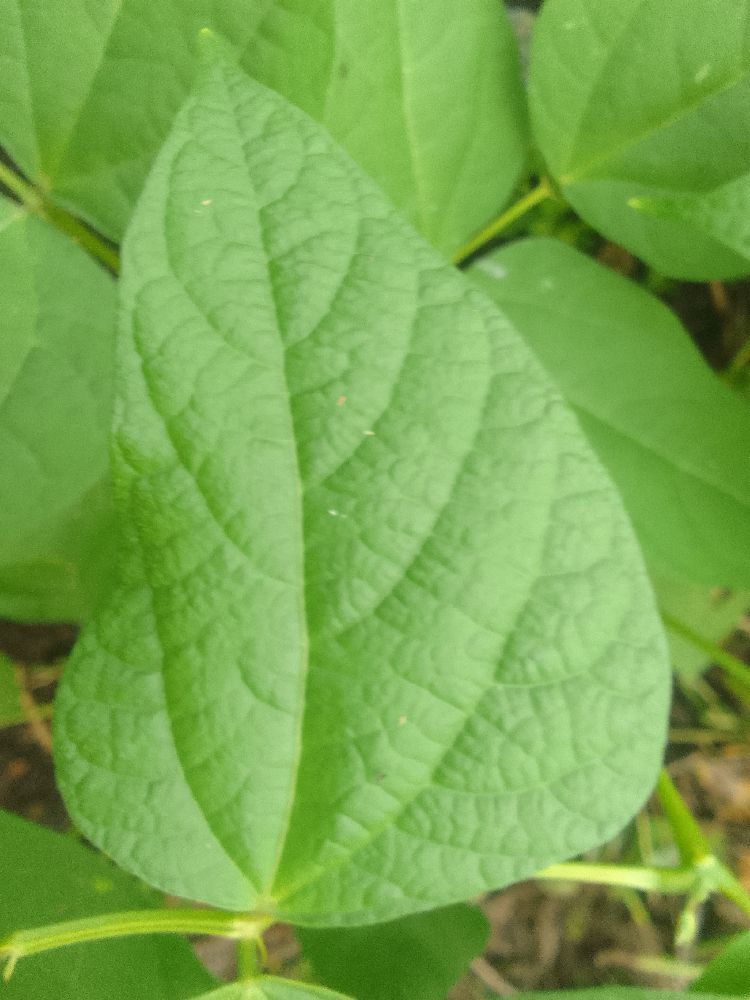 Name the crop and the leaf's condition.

common bean, healthy
